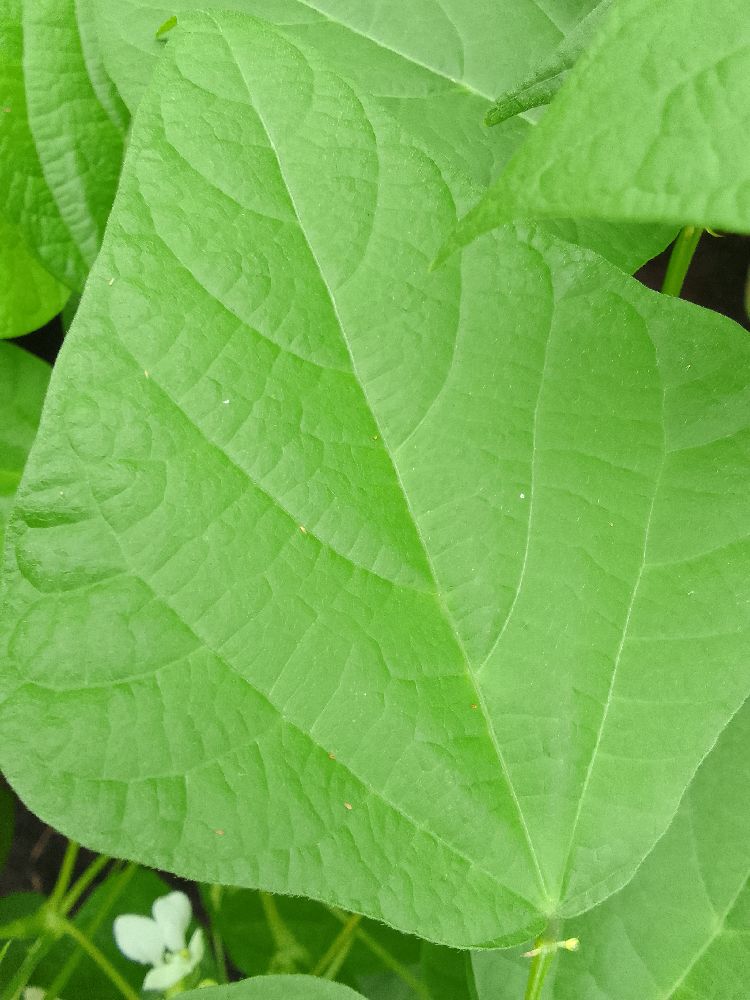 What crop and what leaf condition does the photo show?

common bean, healthy
